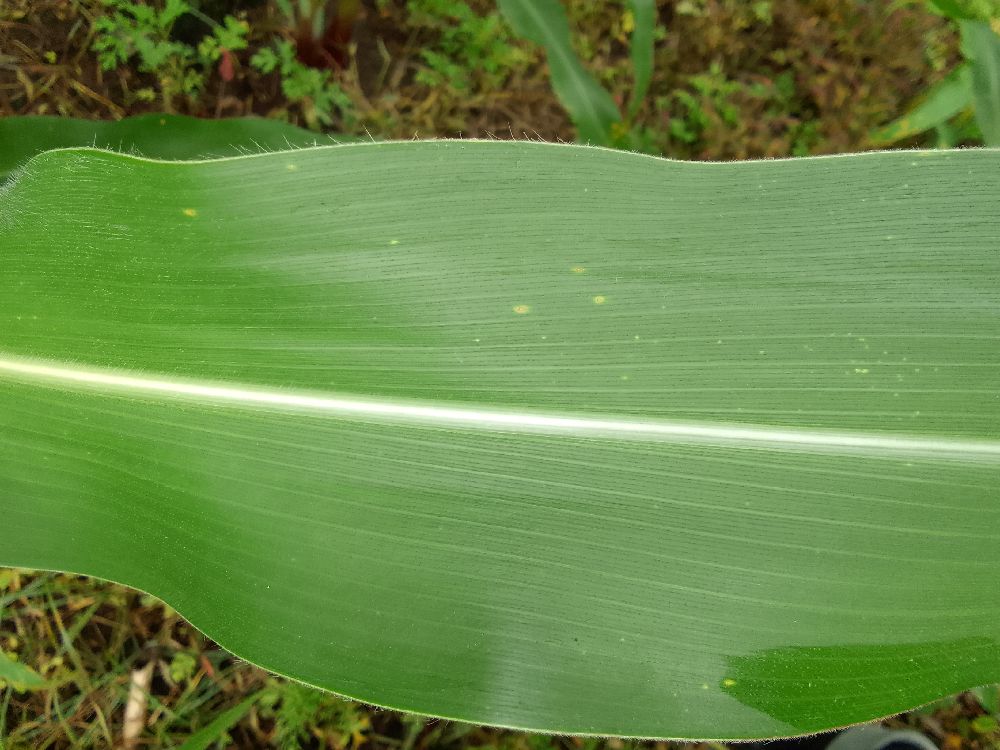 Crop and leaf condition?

maize, healthy
